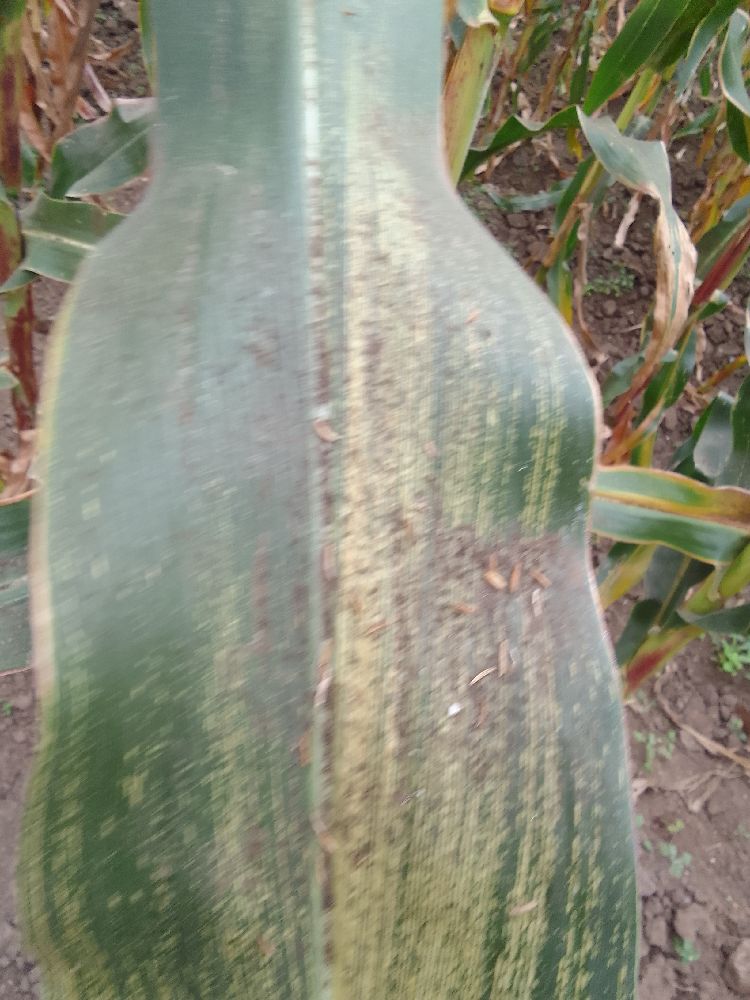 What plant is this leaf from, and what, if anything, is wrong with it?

maize, maize streak virus
